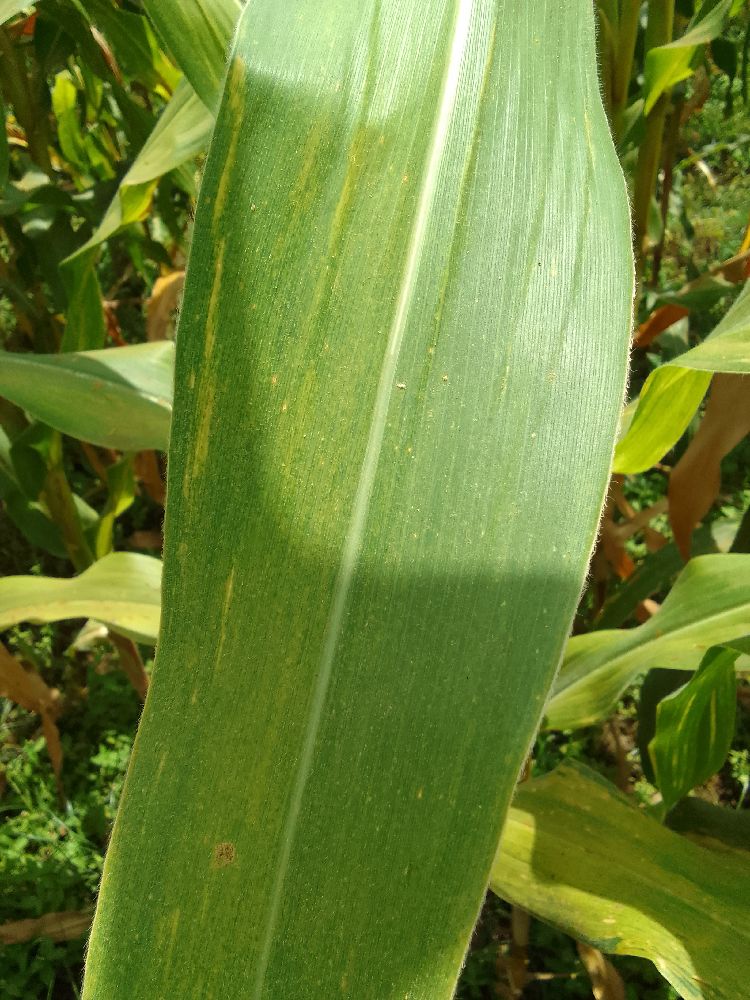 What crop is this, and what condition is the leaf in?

maize, maize lethal necrosis
